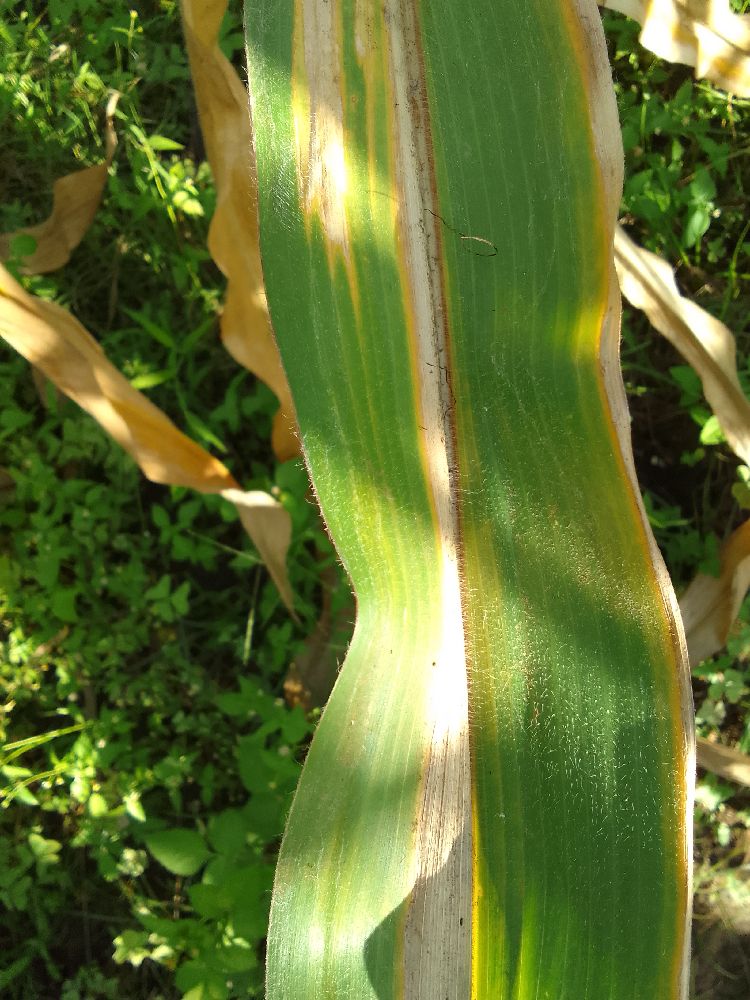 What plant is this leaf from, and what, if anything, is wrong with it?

maize, maize lethal necrosis
